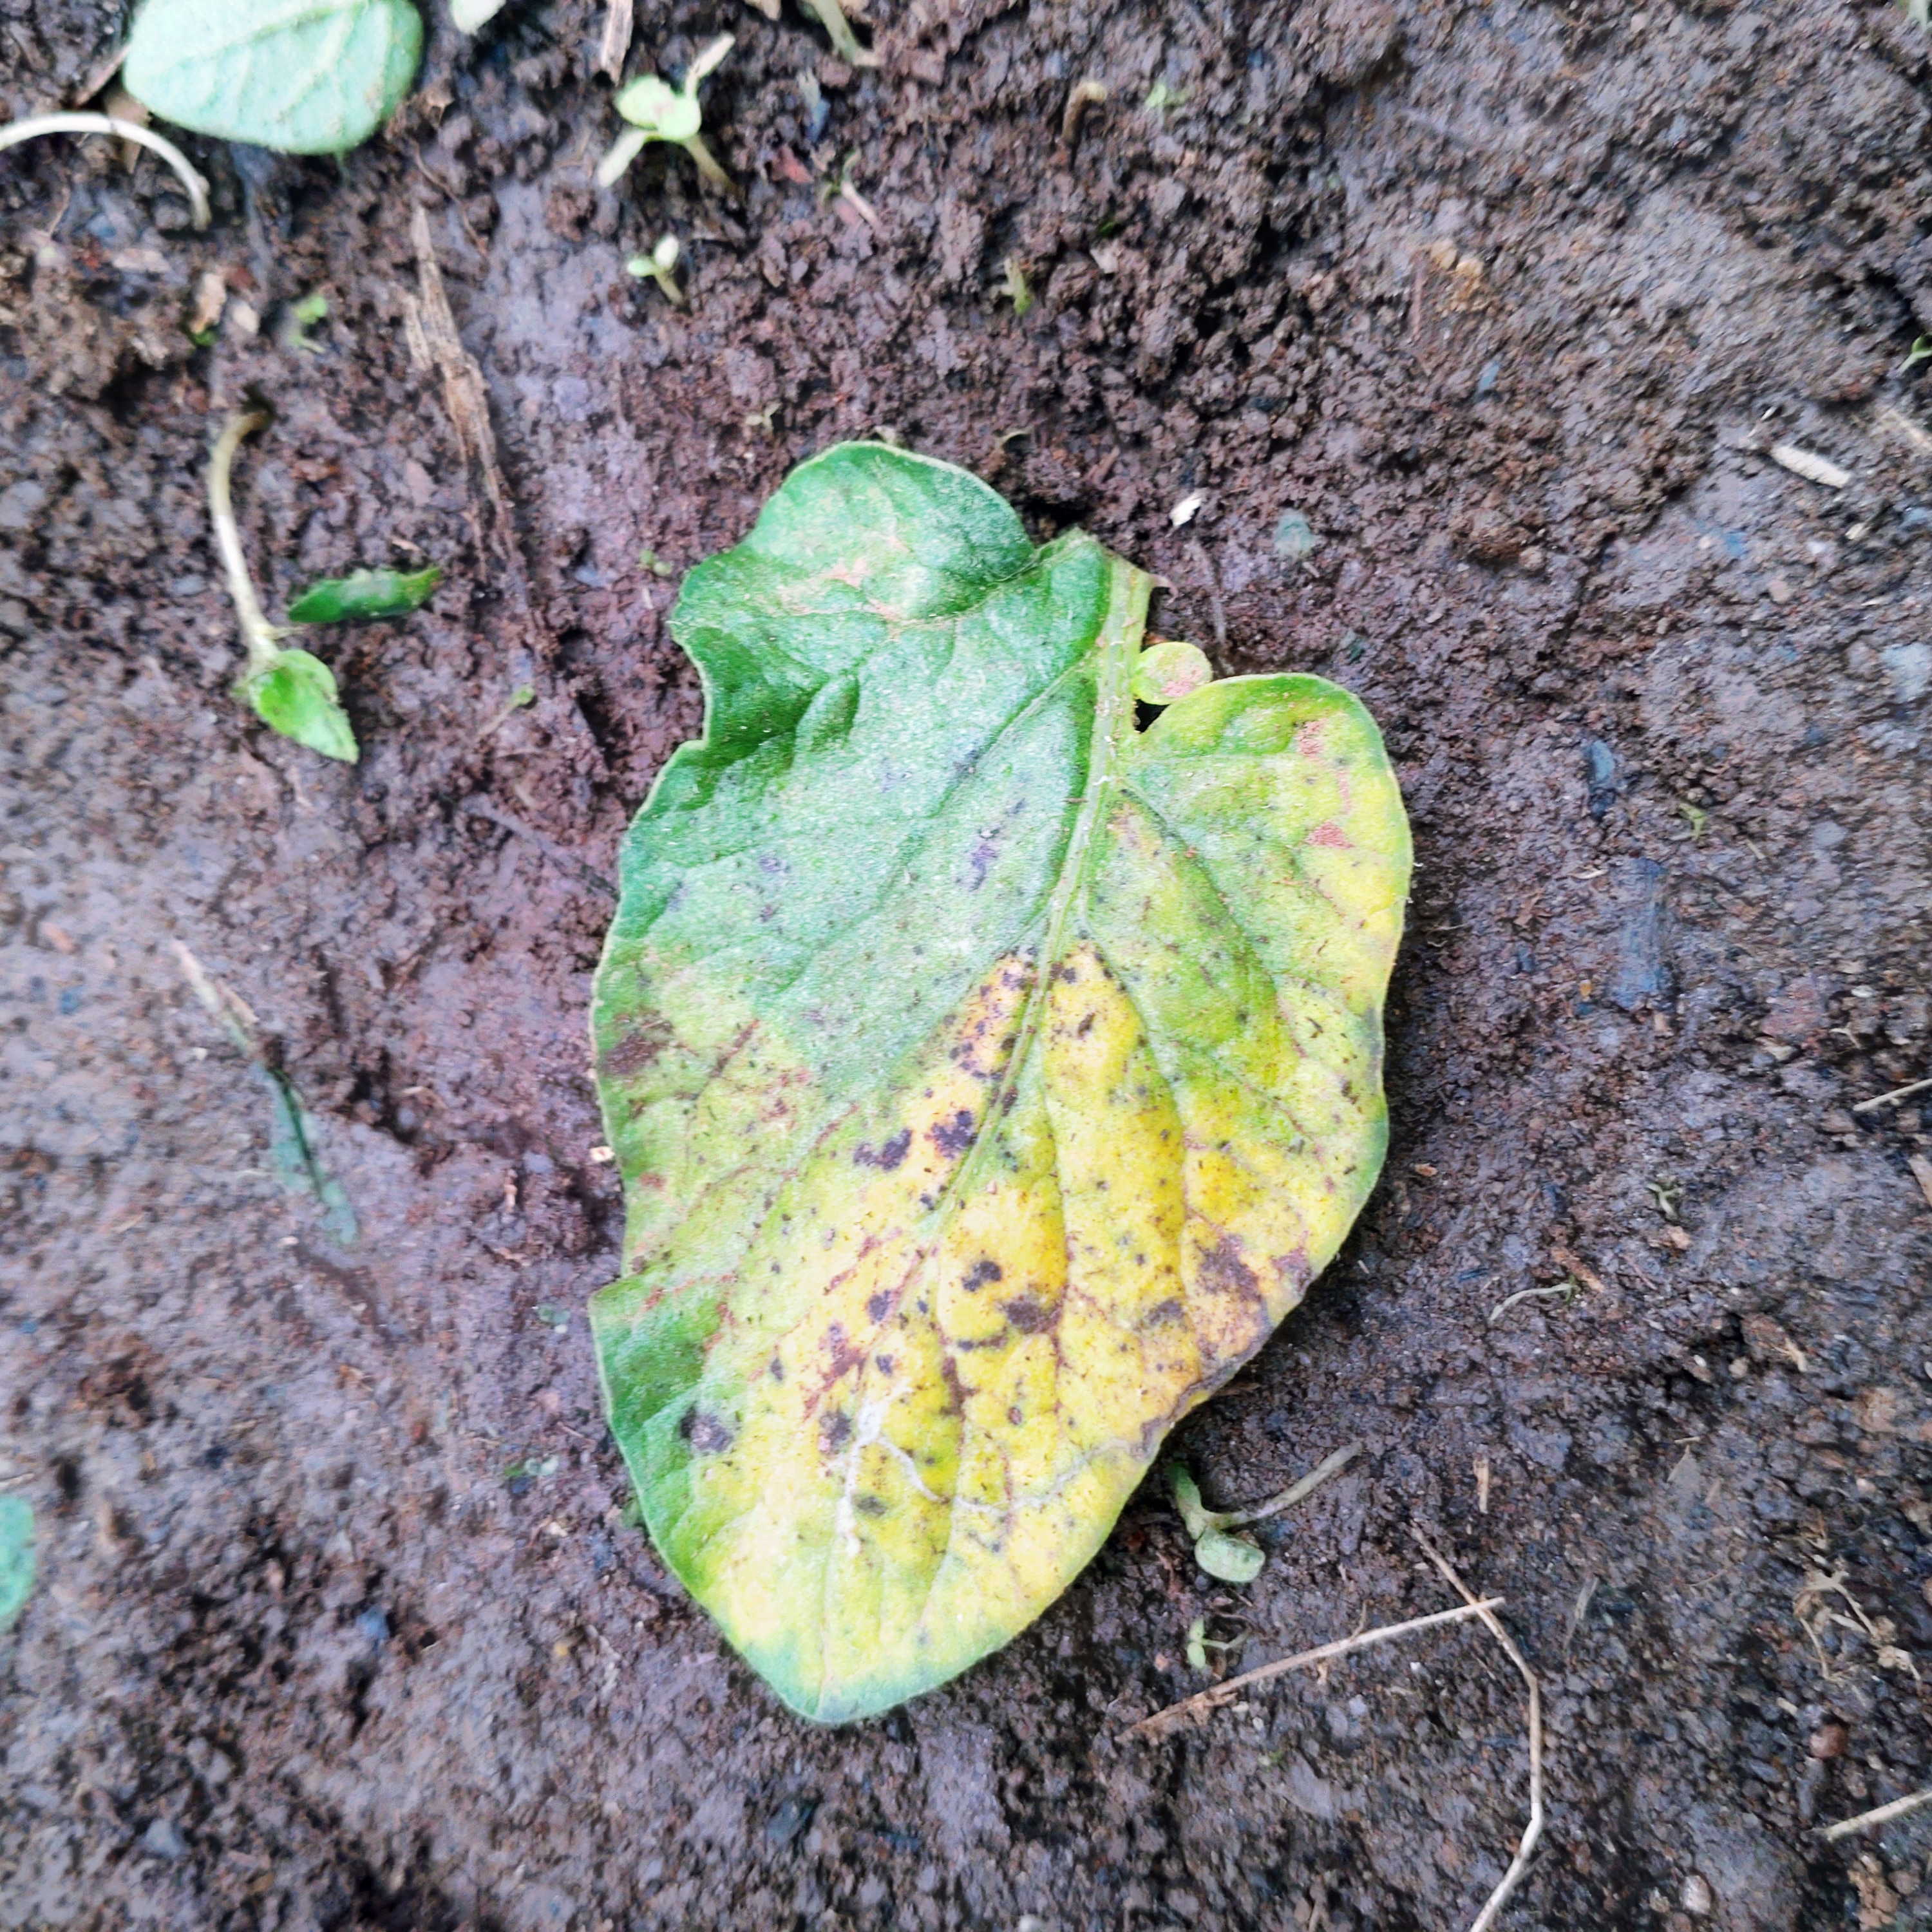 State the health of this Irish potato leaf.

late blight
